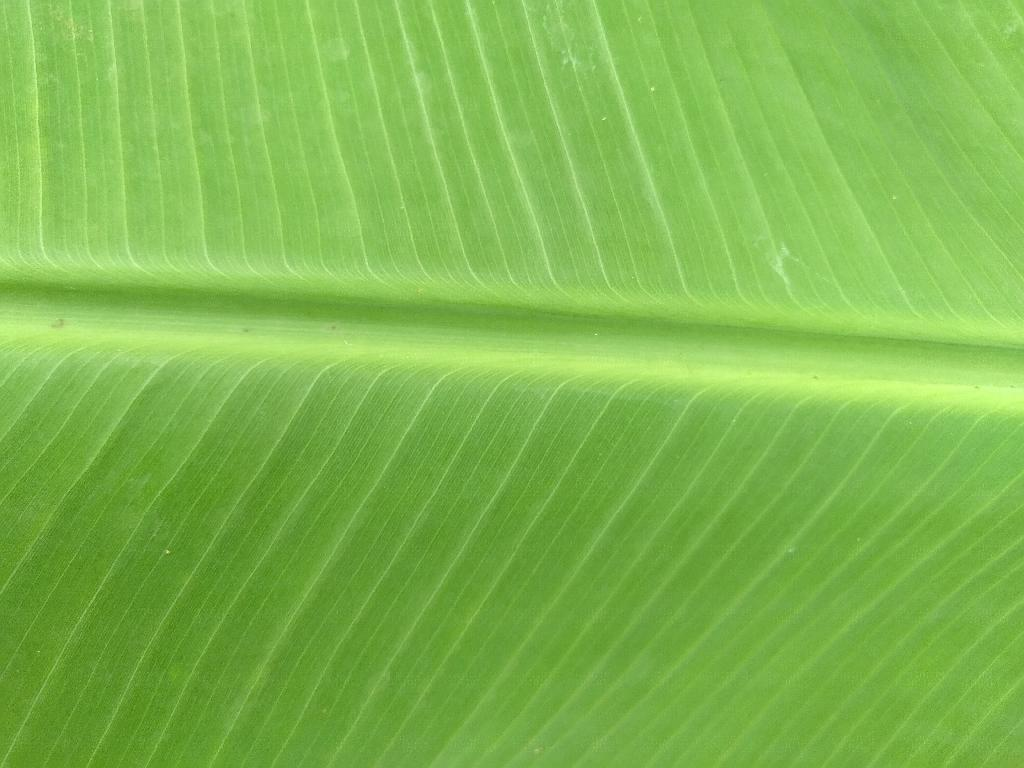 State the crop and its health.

banana, healthy
